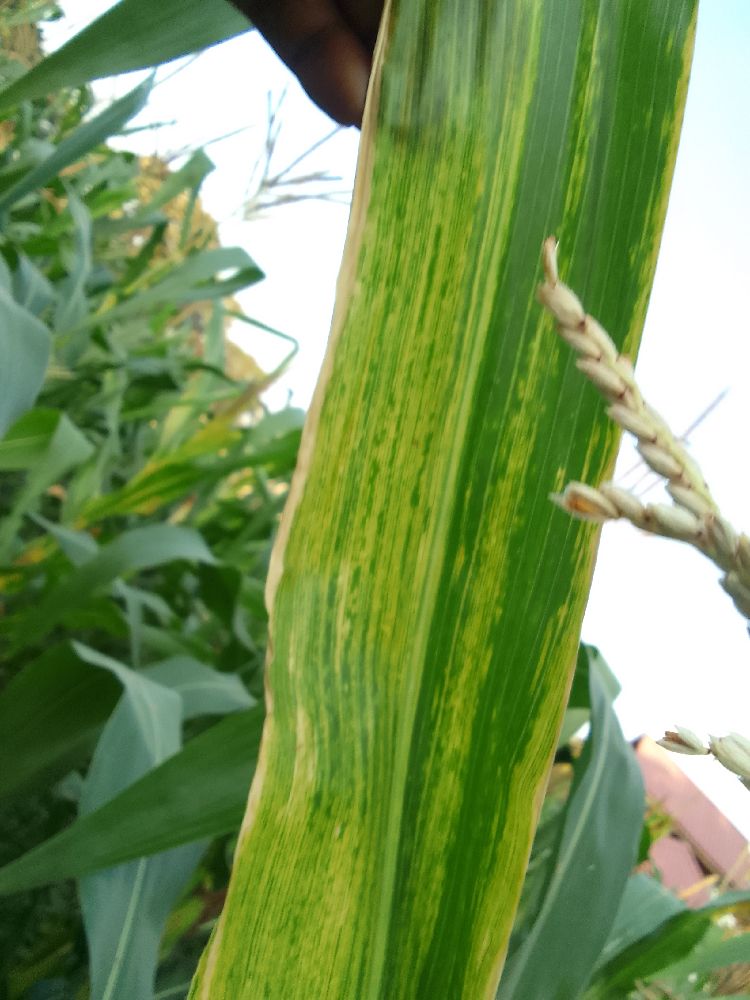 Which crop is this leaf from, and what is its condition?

maize, maize lethal necrosis
